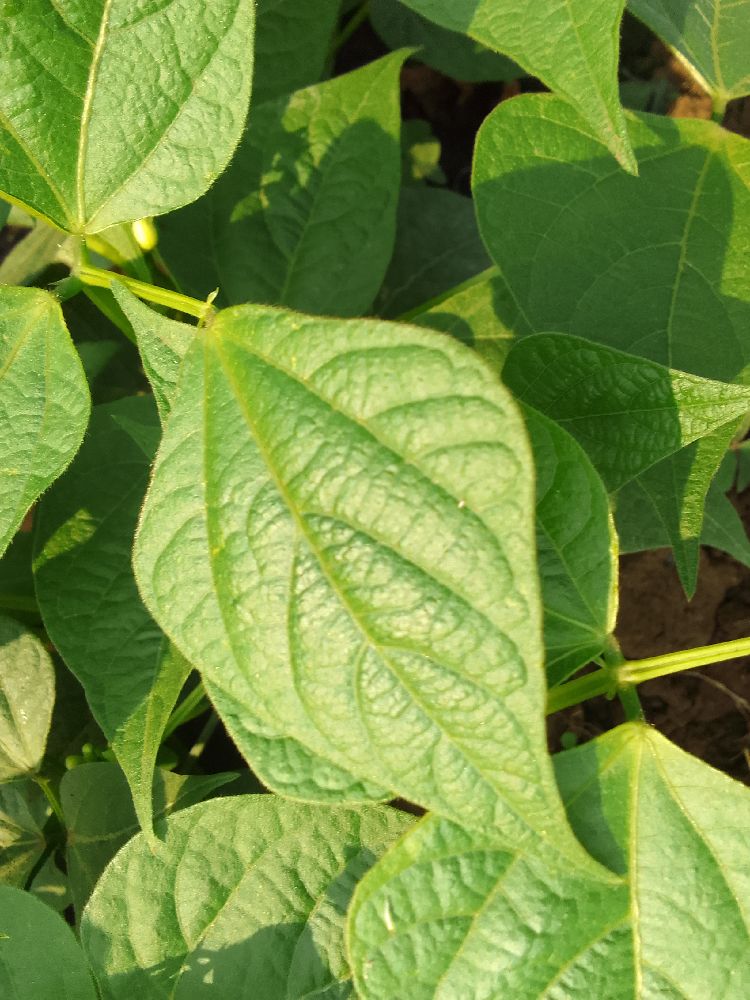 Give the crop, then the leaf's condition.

common bean, healthy
